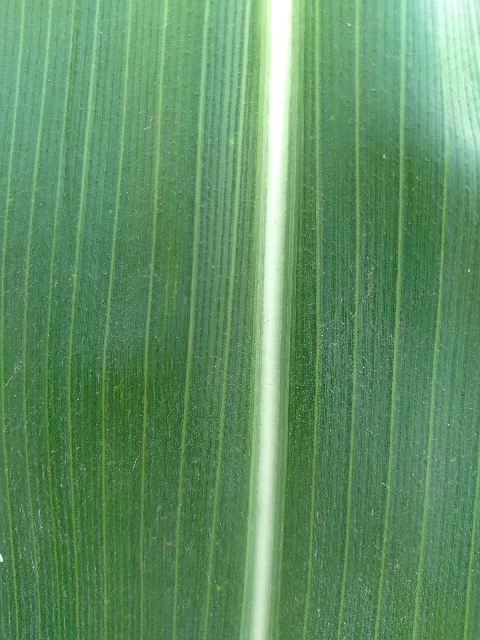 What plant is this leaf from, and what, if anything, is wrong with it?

maize, healthy
